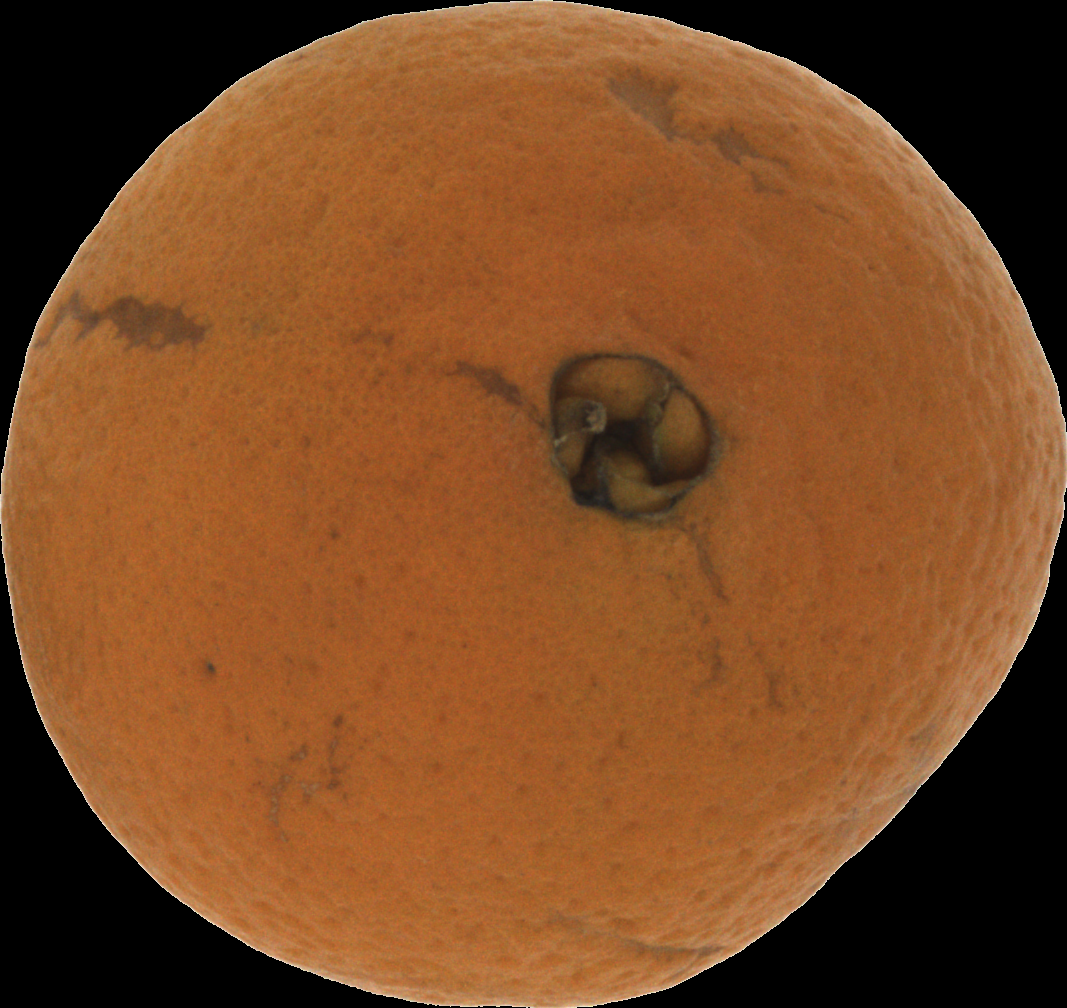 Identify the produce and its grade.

orange, bad
